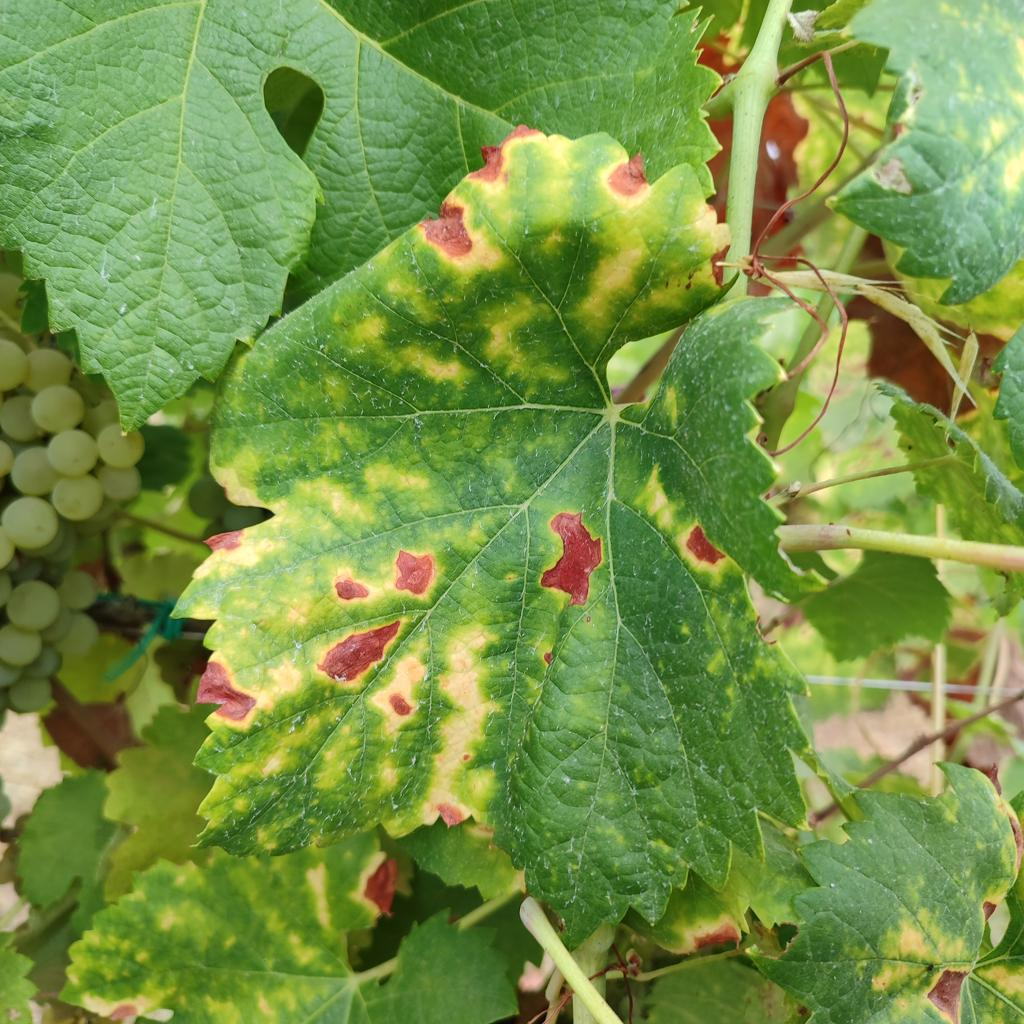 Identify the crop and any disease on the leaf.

grapevine, esca complex
